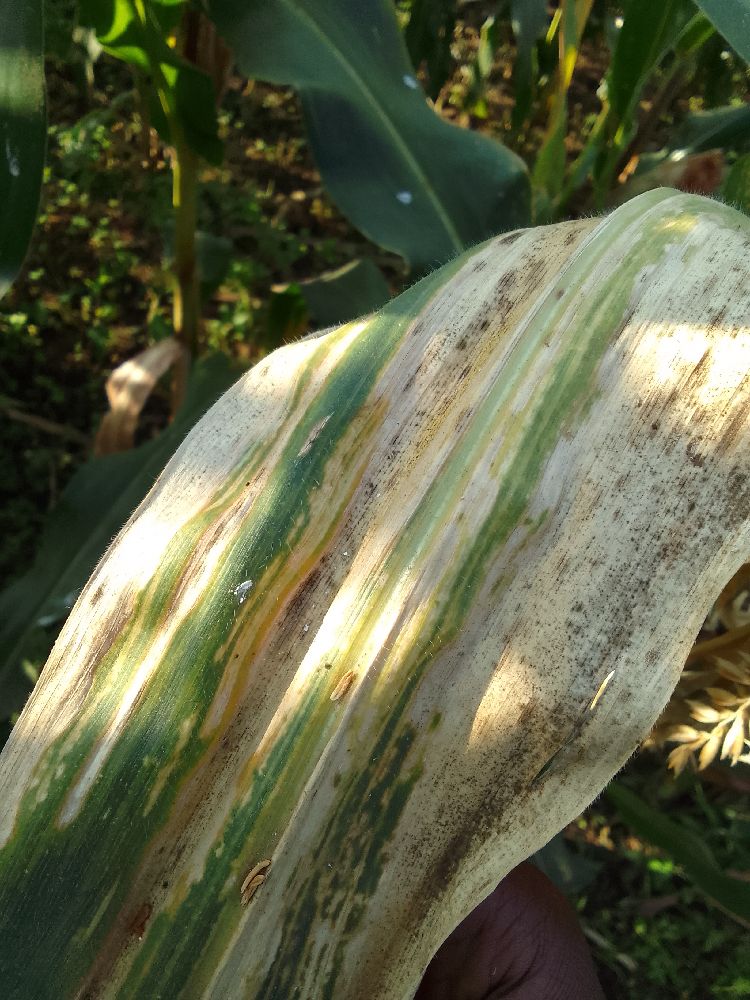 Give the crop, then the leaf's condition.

maize, maize lethal necrosis
